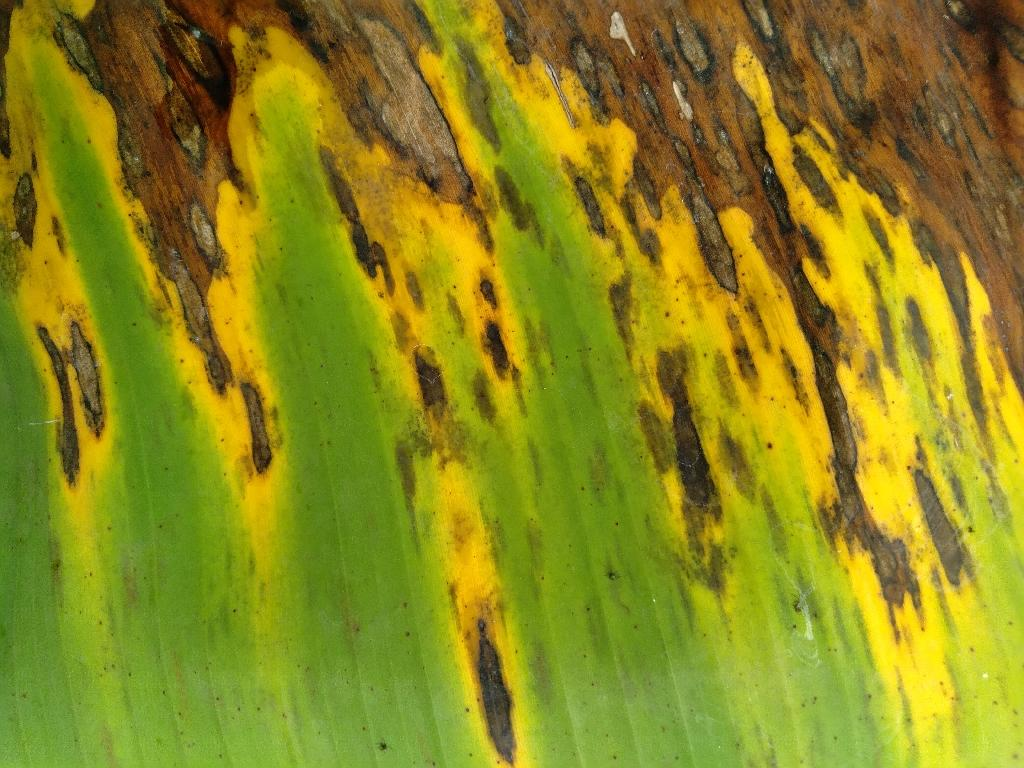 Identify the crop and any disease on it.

banana, black sigatoka
